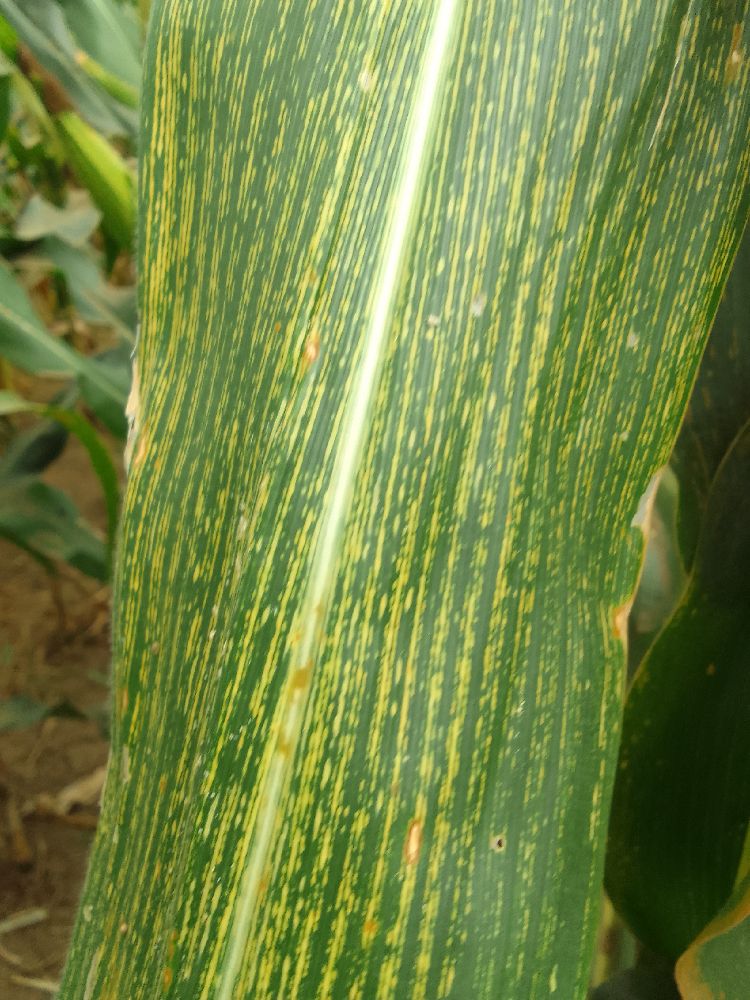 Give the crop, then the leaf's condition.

maize, maize streak virus
